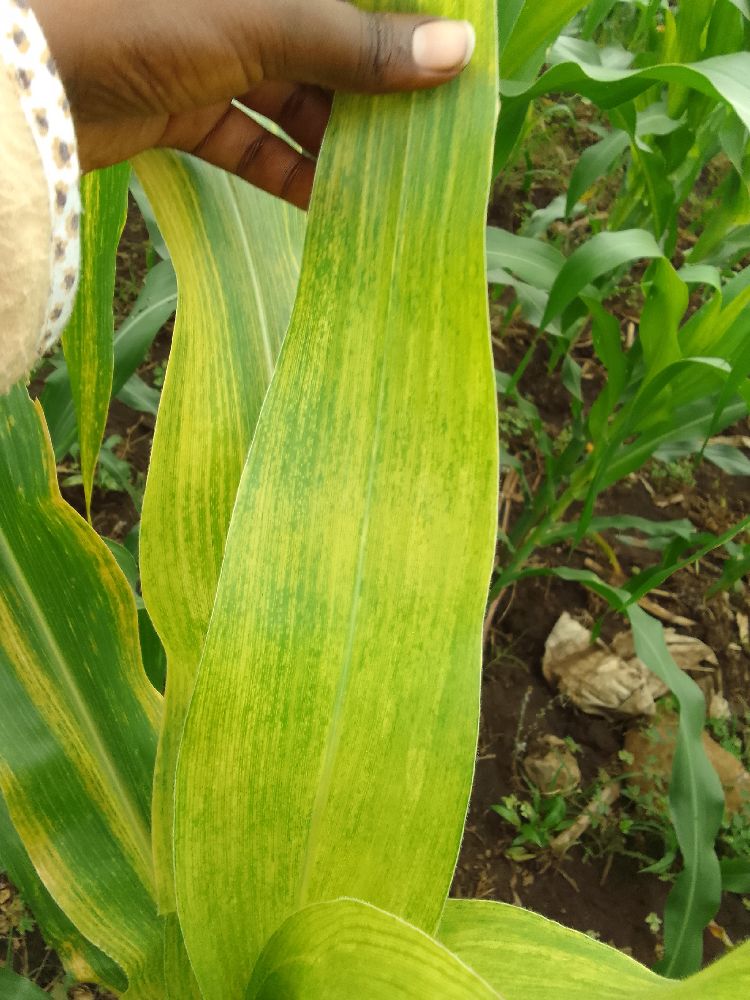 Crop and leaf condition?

maize, maize lethal necrosis
